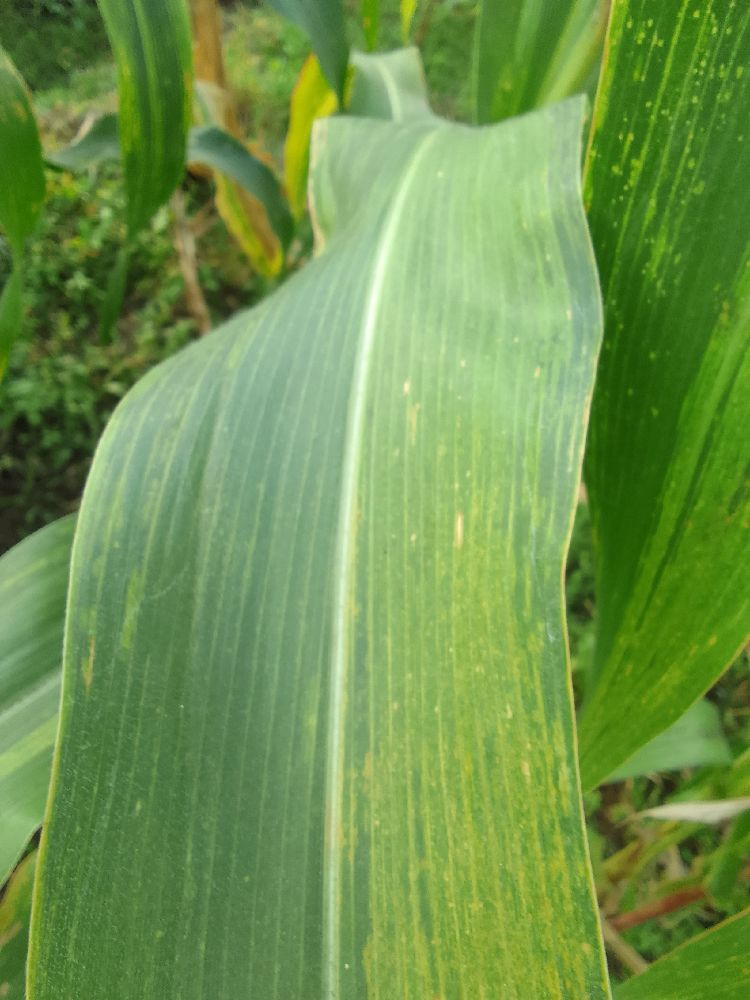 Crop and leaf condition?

maize, maize lethal necrosis
